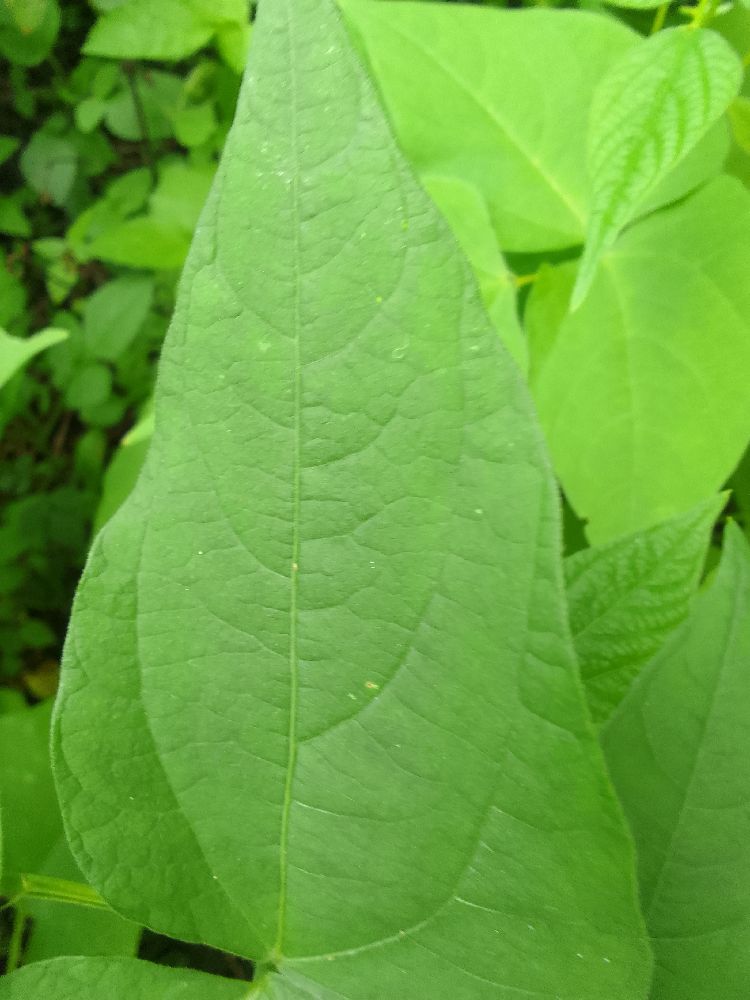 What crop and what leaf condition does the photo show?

common bean, healthy
